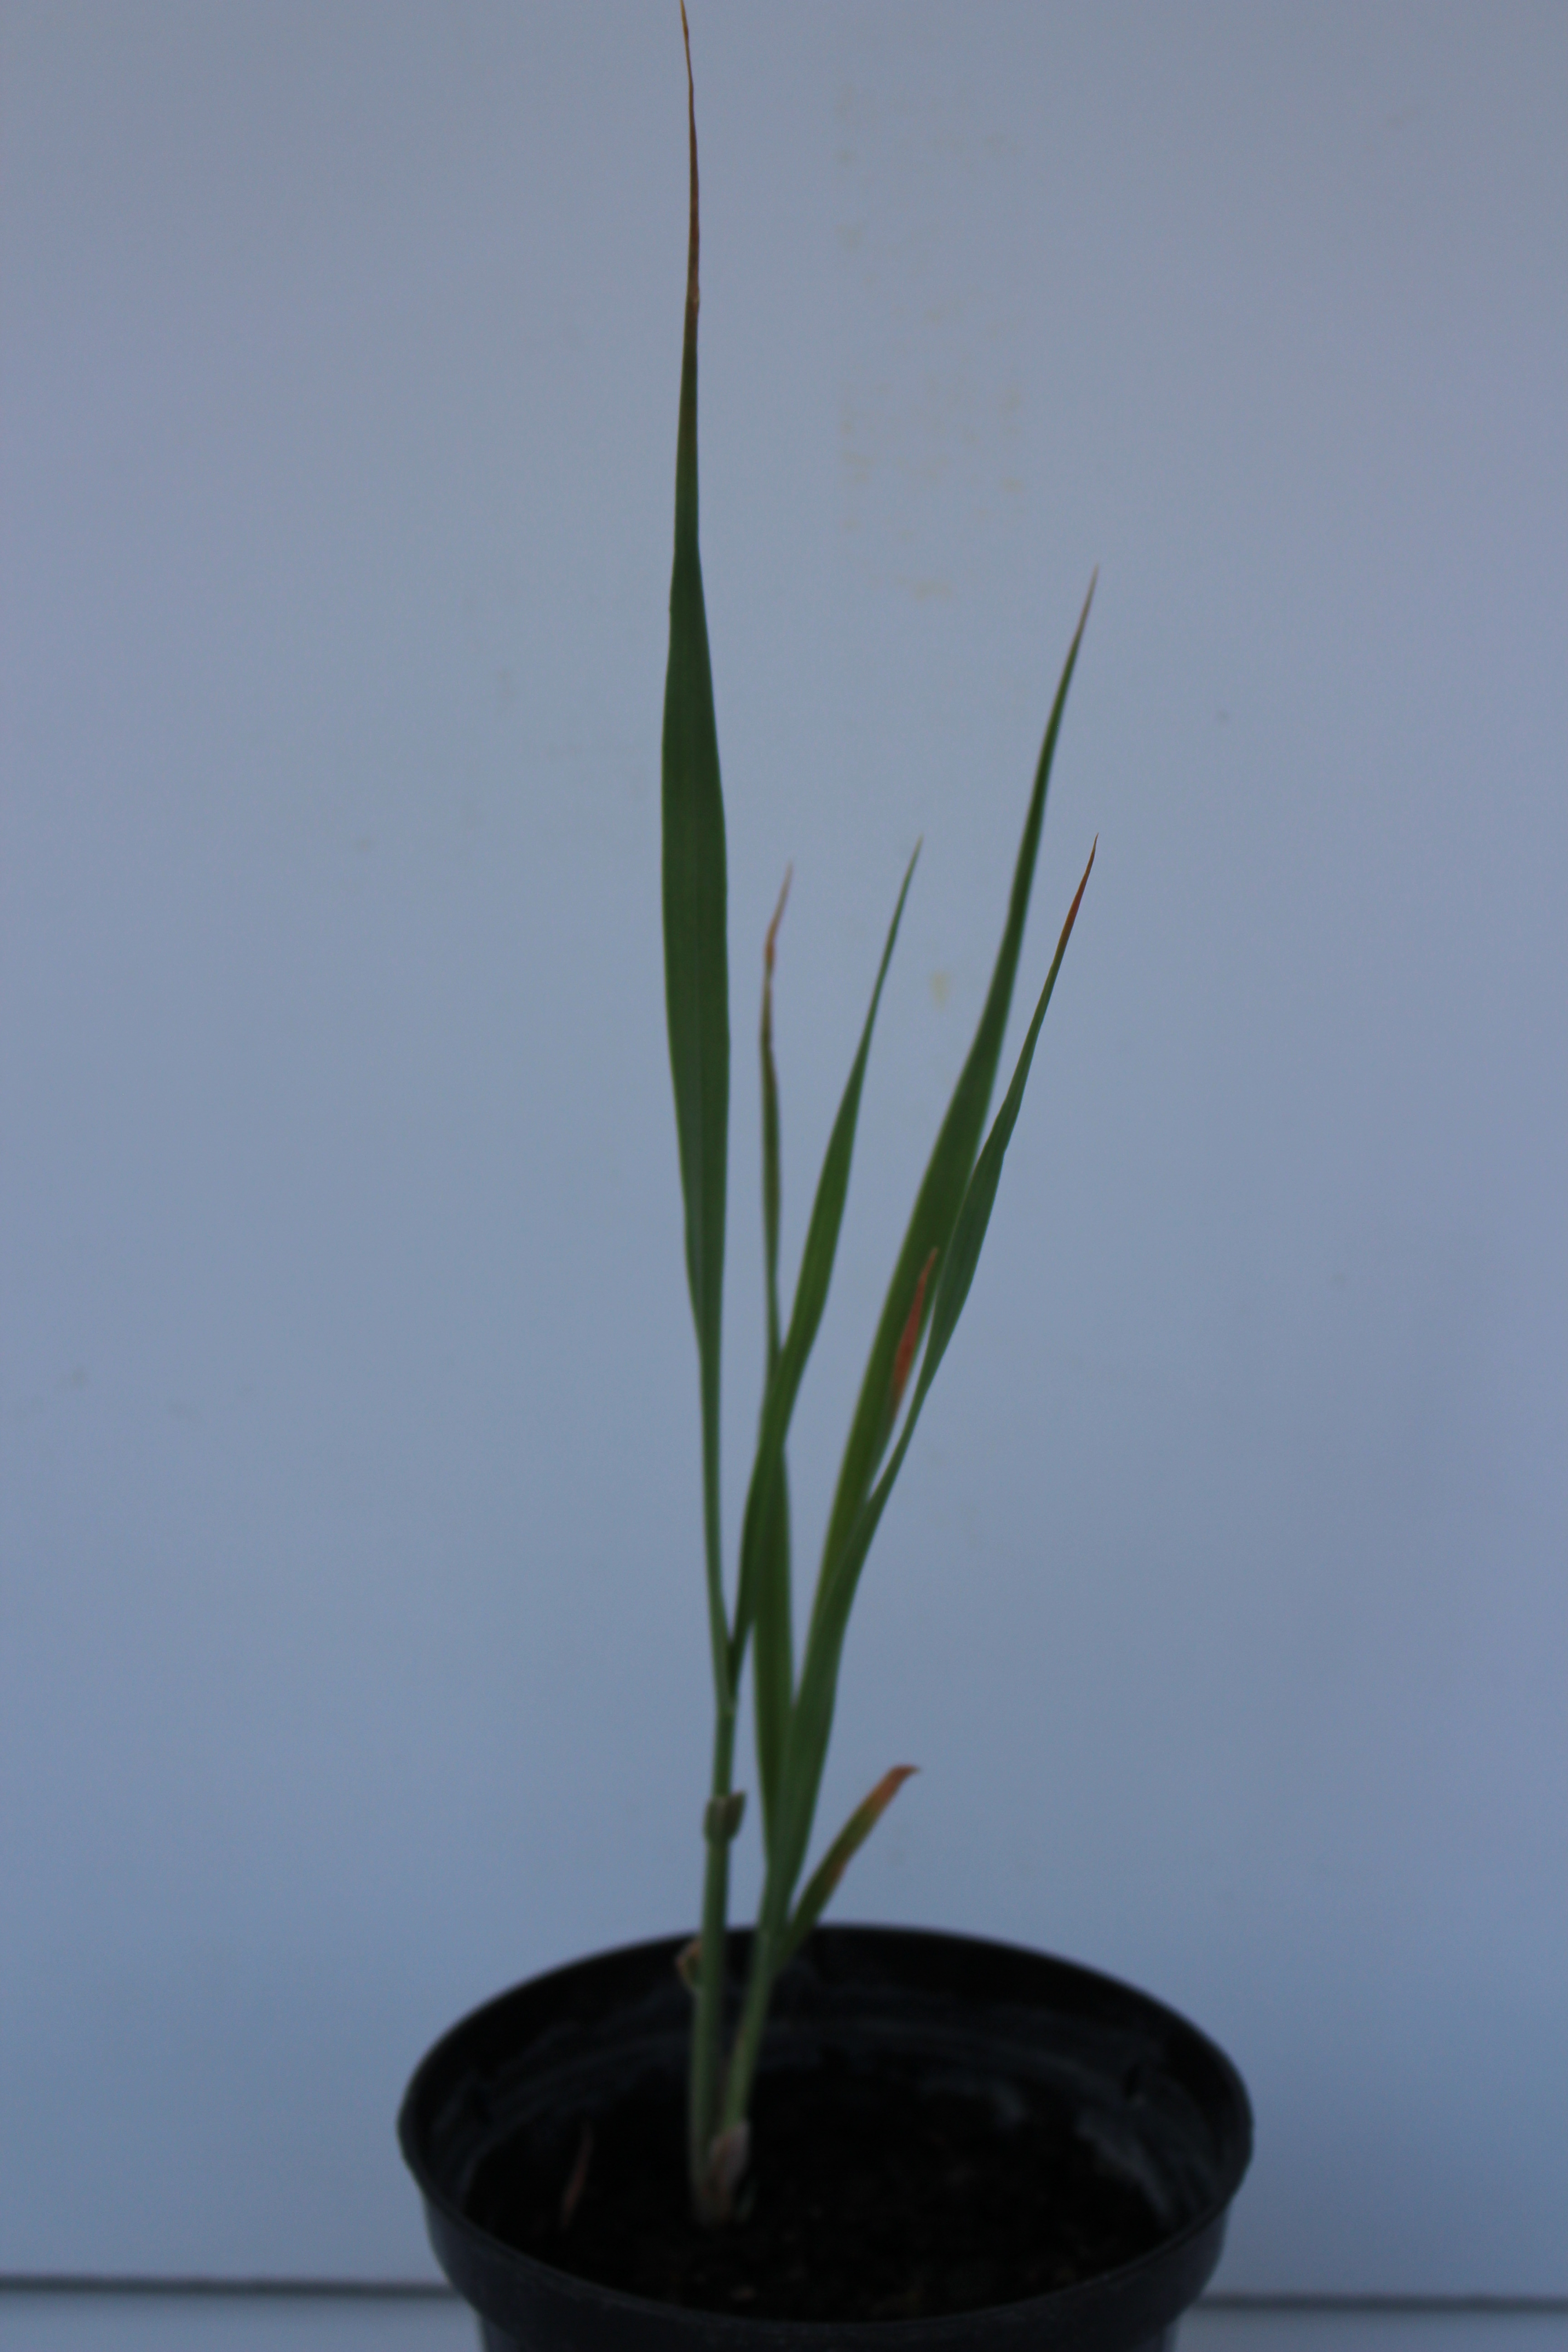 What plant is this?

Avena sterilis
